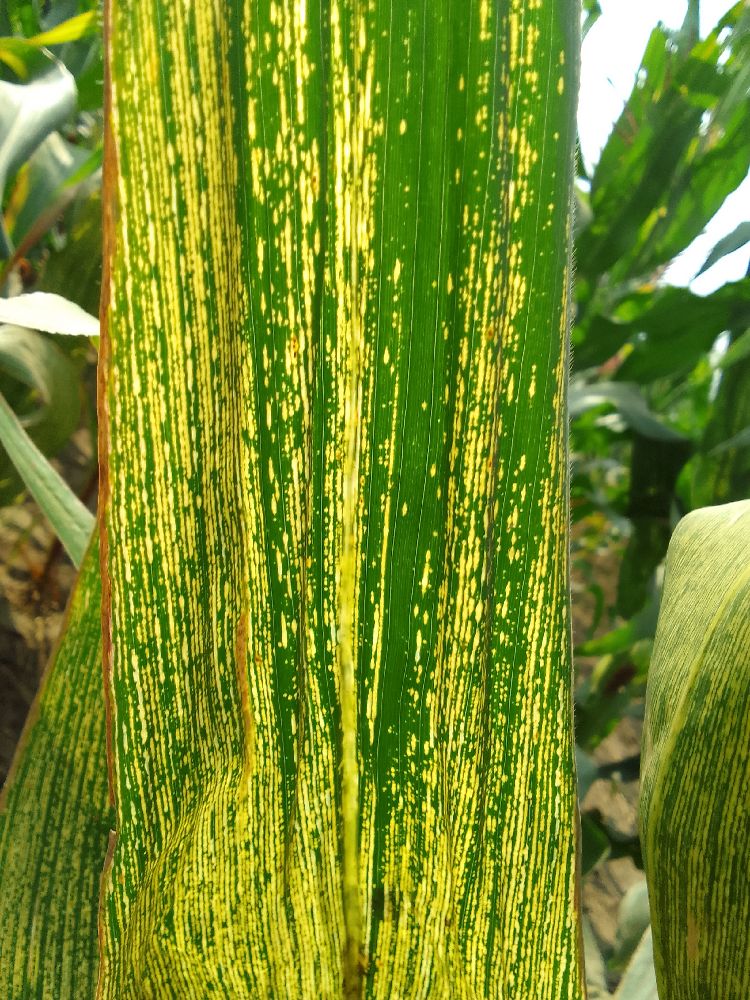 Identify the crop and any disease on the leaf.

maize, maize streak virus
